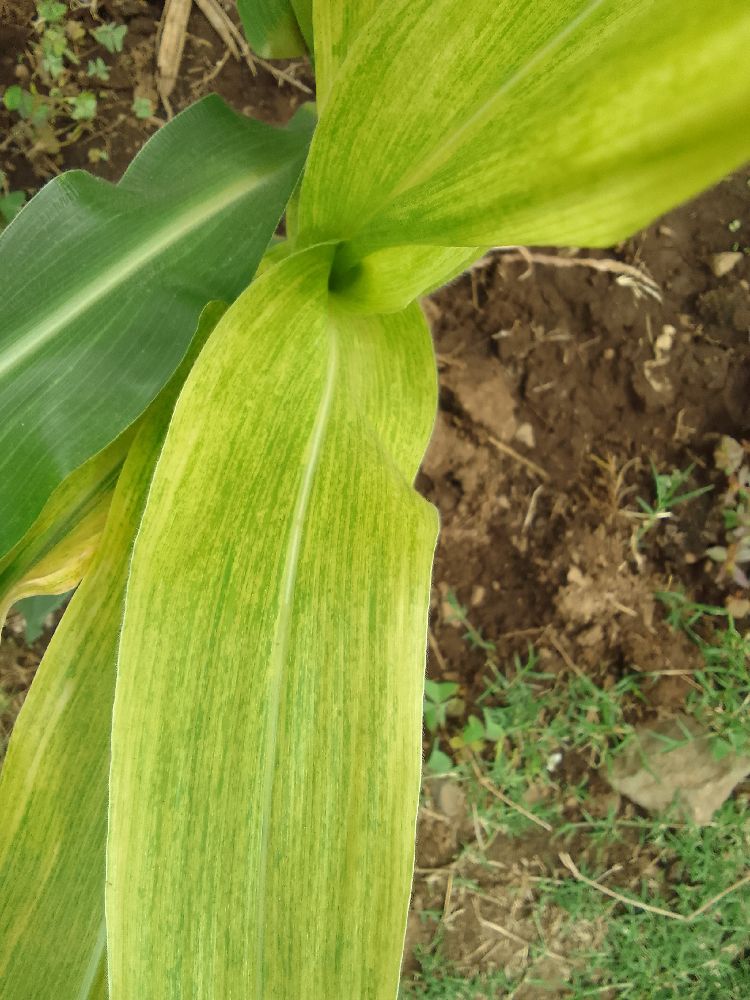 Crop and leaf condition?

maize, maize lethal necrosis
